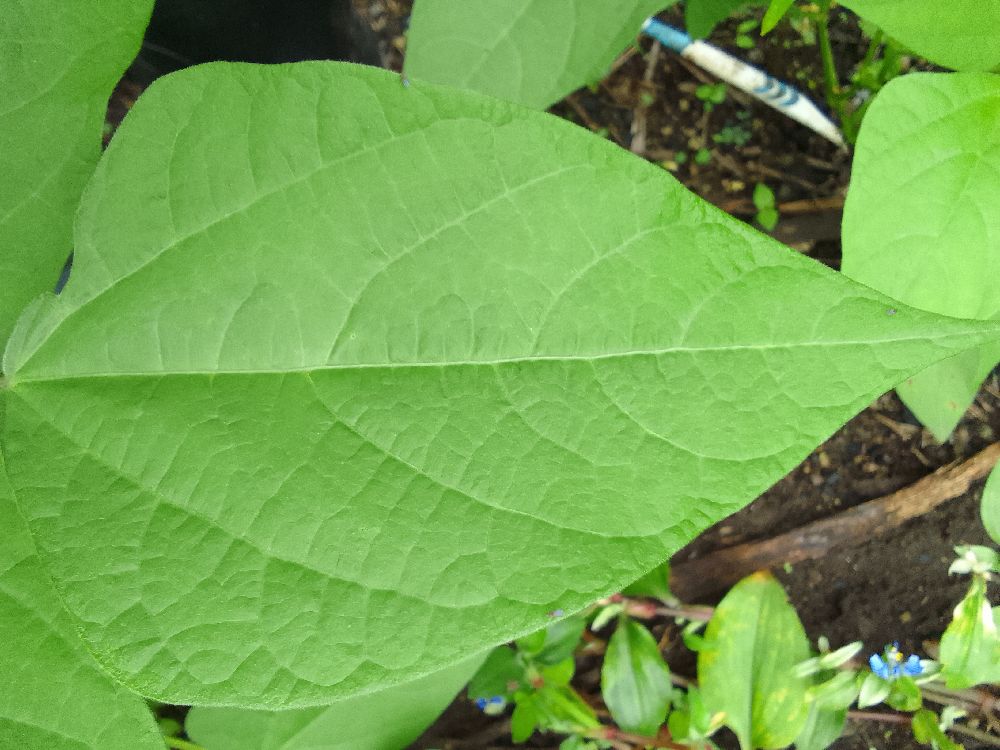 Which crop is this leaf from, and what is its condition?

common bean, healthy
